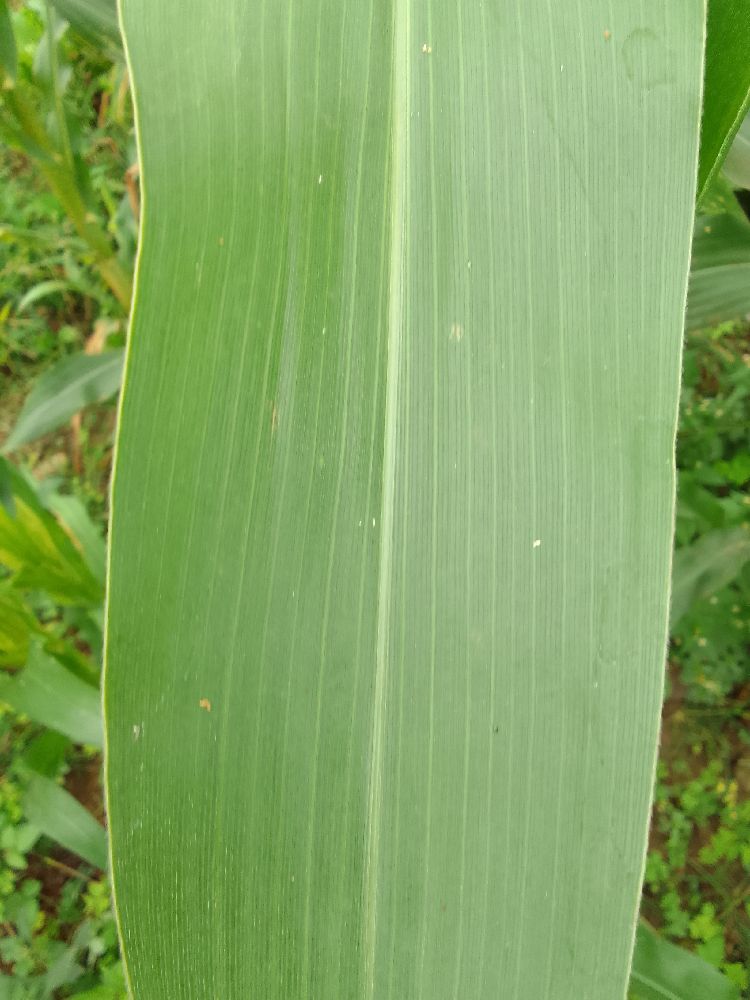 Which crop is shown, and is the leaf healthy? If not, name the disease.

maize, healthy
